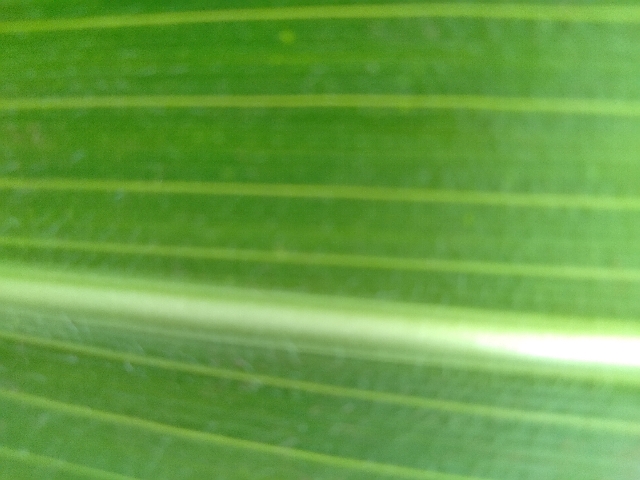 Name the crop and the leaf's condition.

maize, healthy
